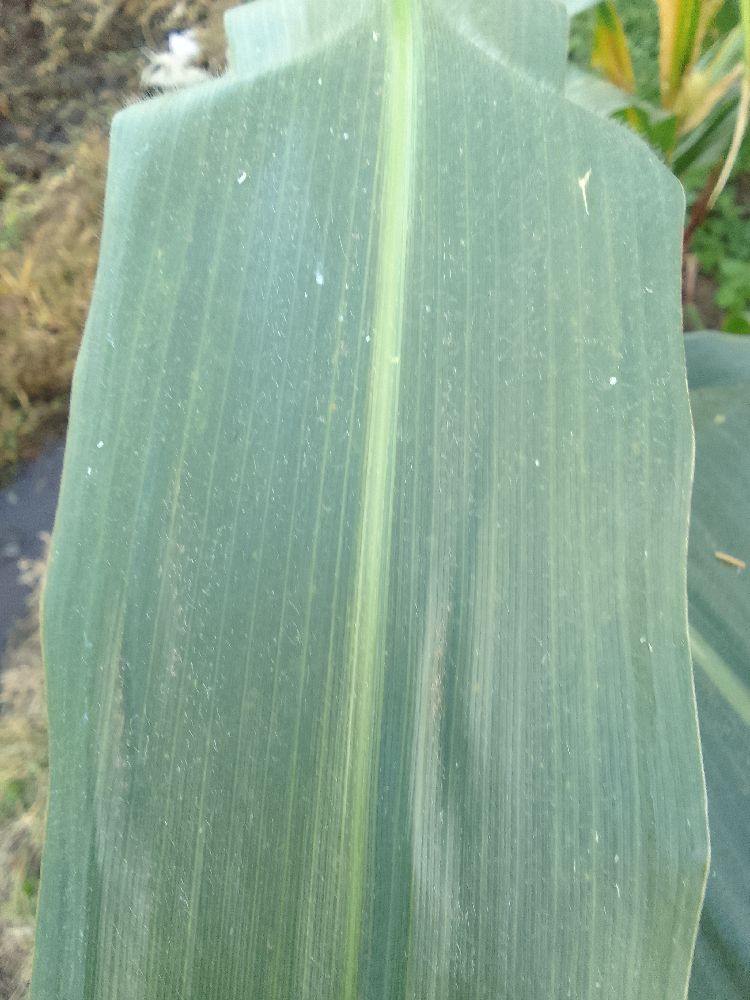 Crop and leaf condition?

maize, healthy
